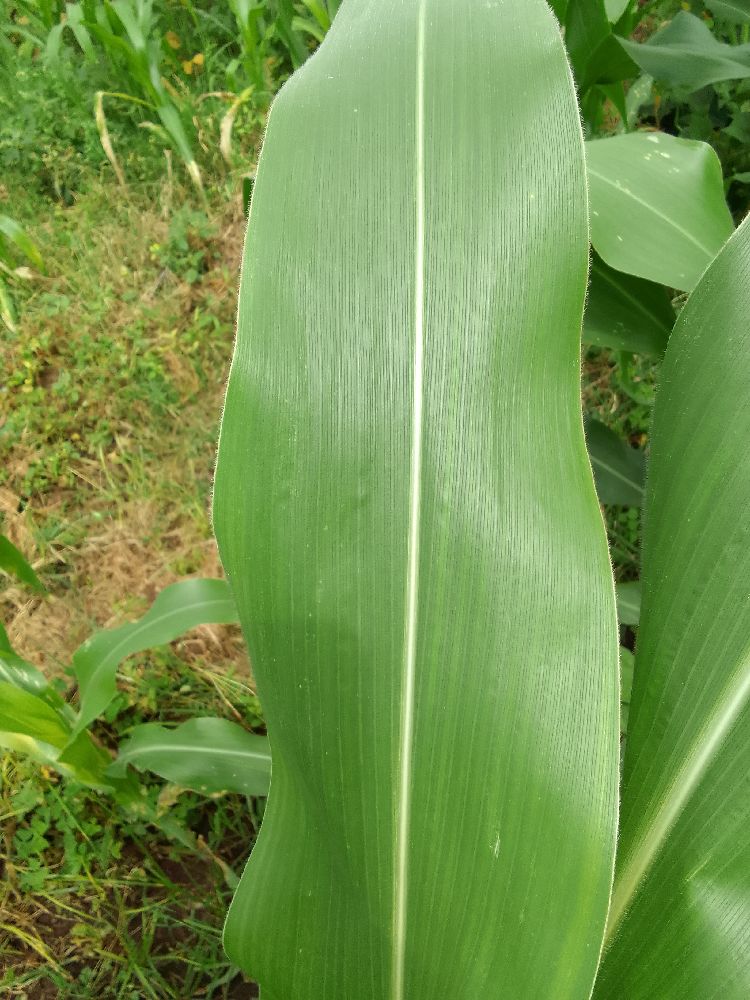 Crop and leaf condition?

maize, healthy
